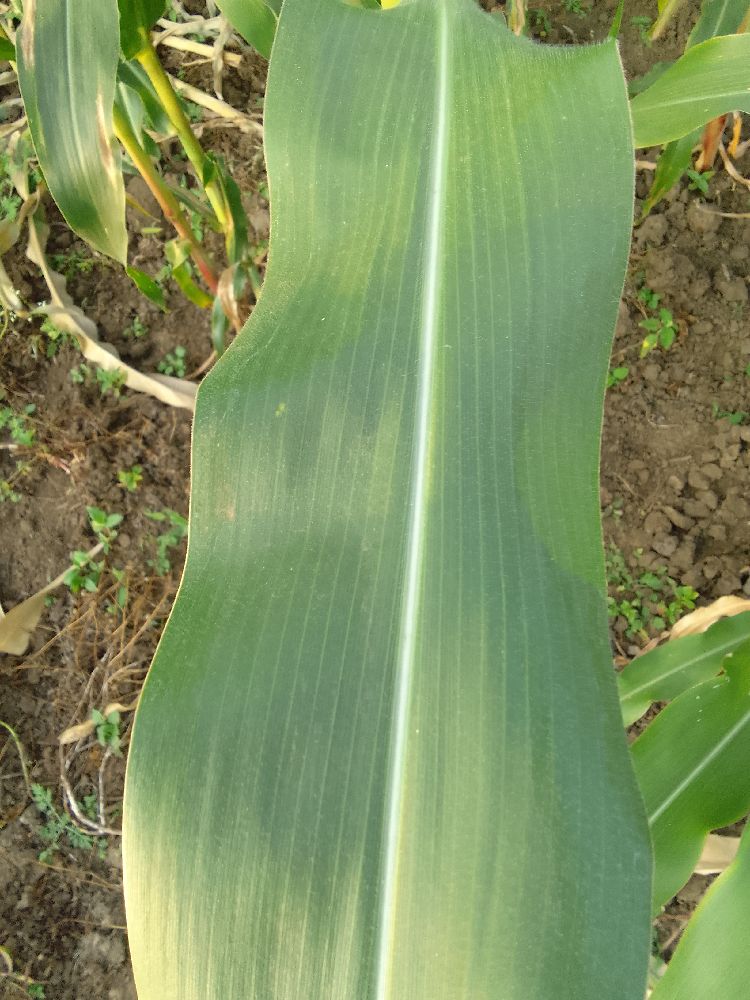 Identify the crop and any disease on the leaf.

maize, healthy
